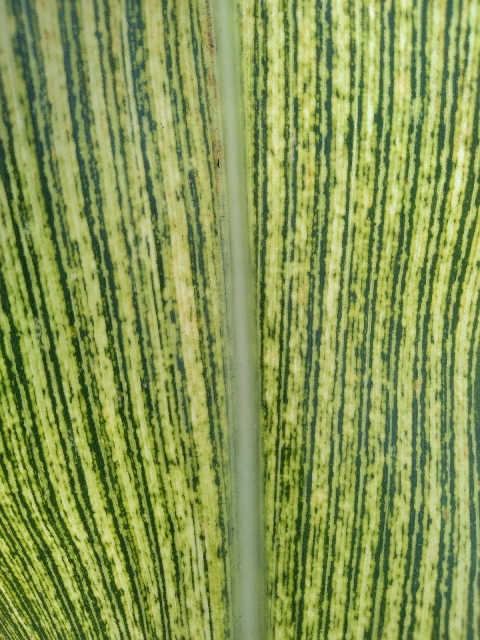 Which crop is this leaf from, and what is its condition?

maize, maize streak virus
